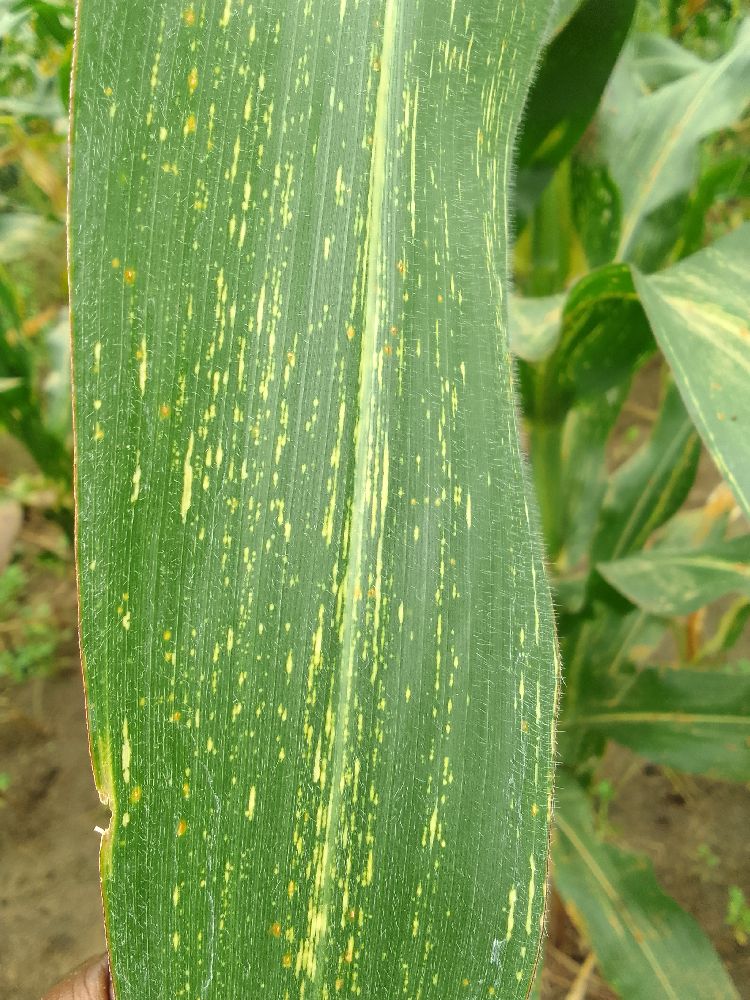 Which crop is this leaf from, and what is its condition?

maize, maize streak virus
